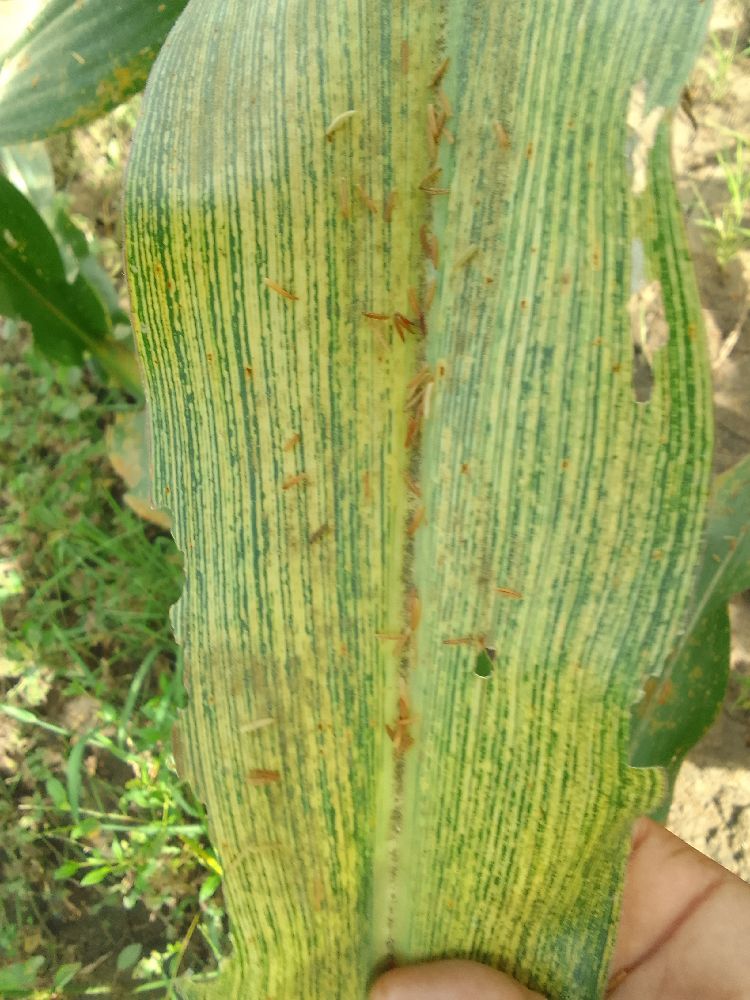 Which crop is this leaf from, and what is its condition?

maize, maize streak virus
